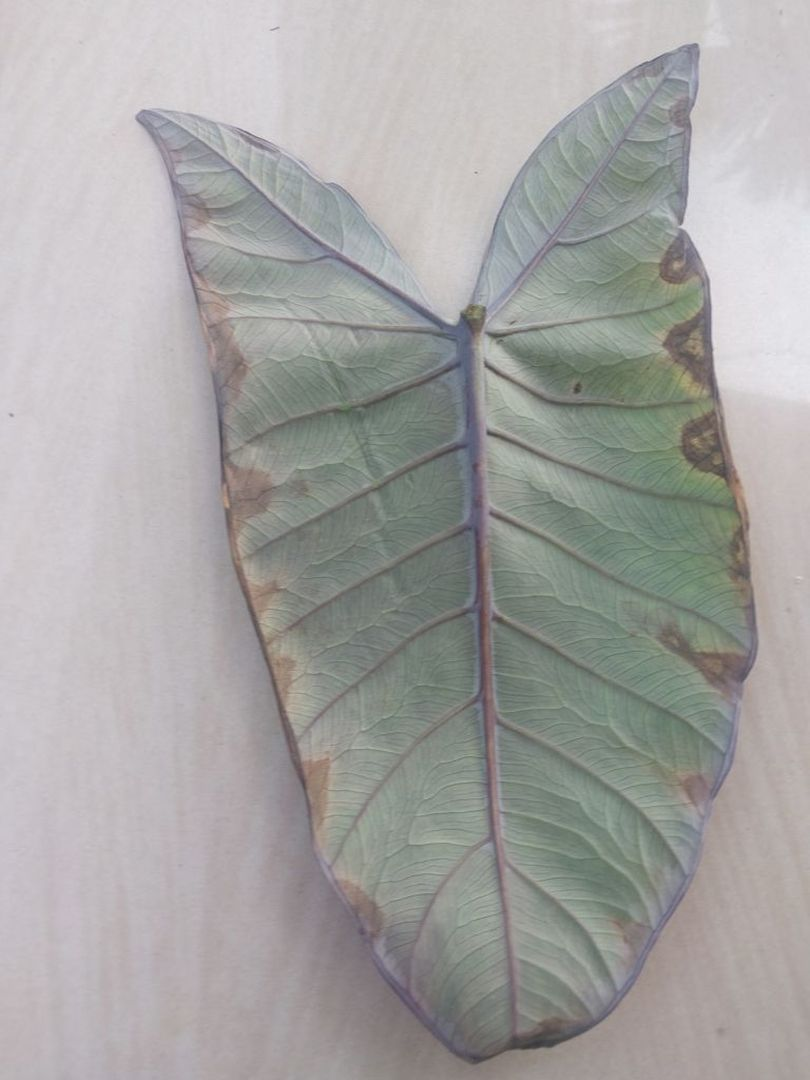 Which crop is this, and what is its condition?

taro, leaf blight
